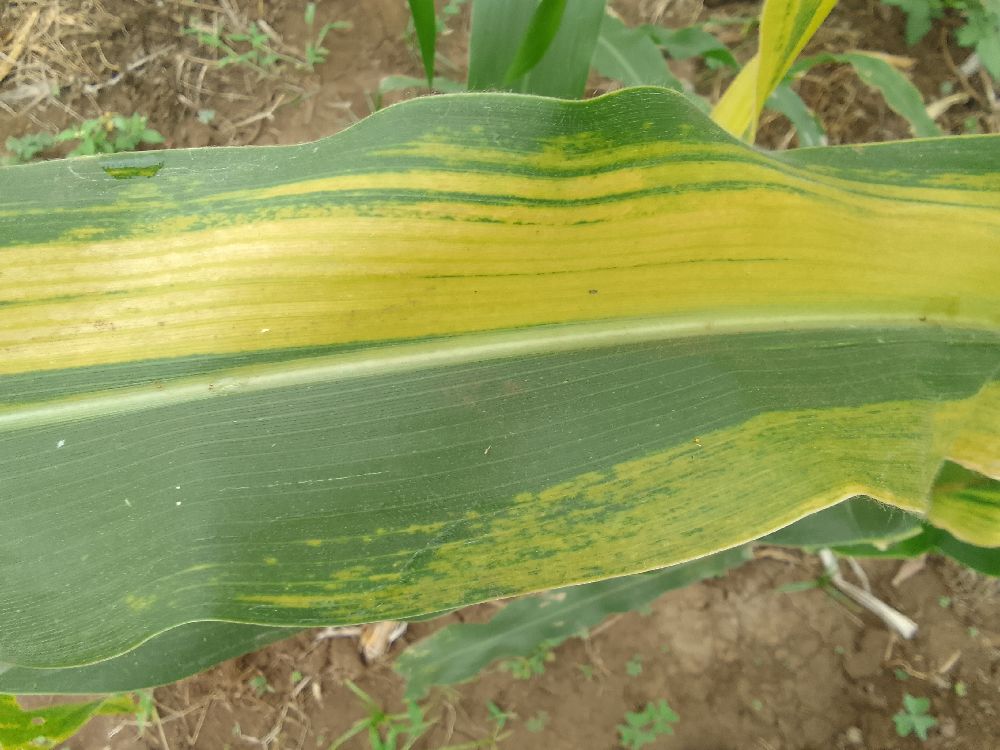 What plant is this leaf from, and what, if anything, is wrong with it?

maize, maize lethal necrosis
